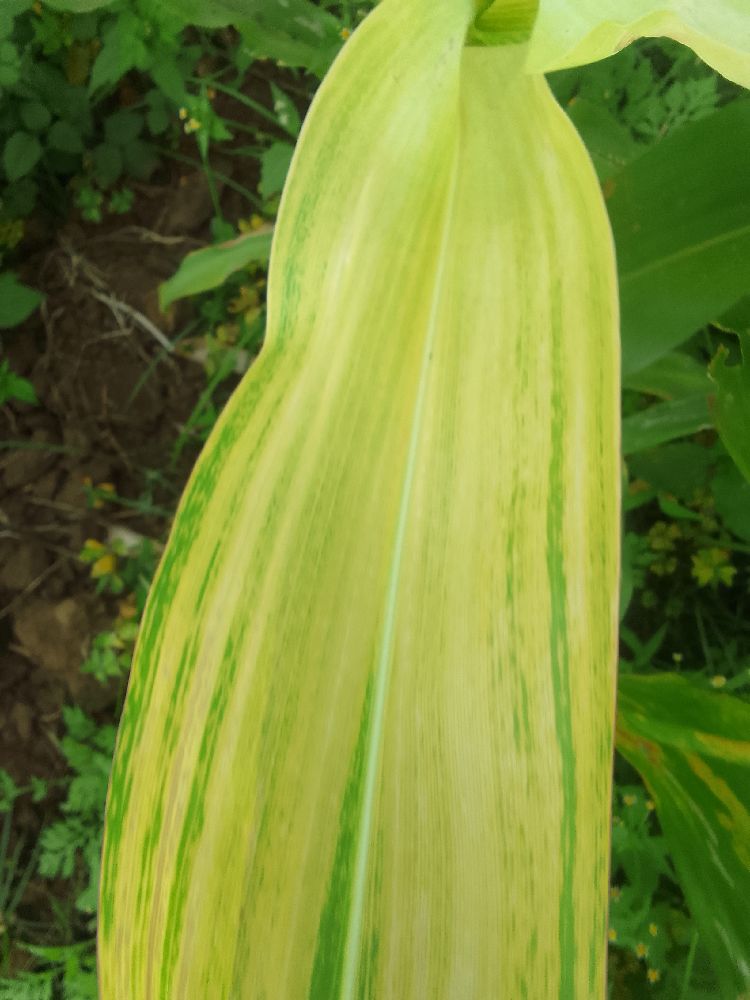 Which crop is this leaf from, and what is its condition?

maize, maize lethal necrosis
